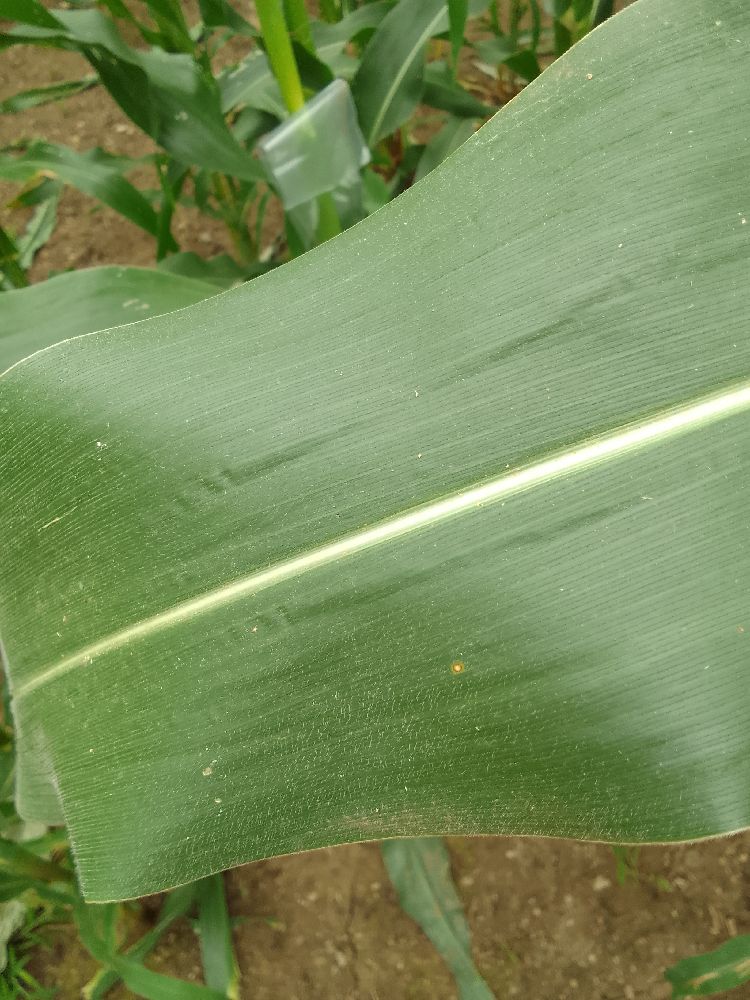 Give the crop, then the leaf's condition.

maize, healthy
